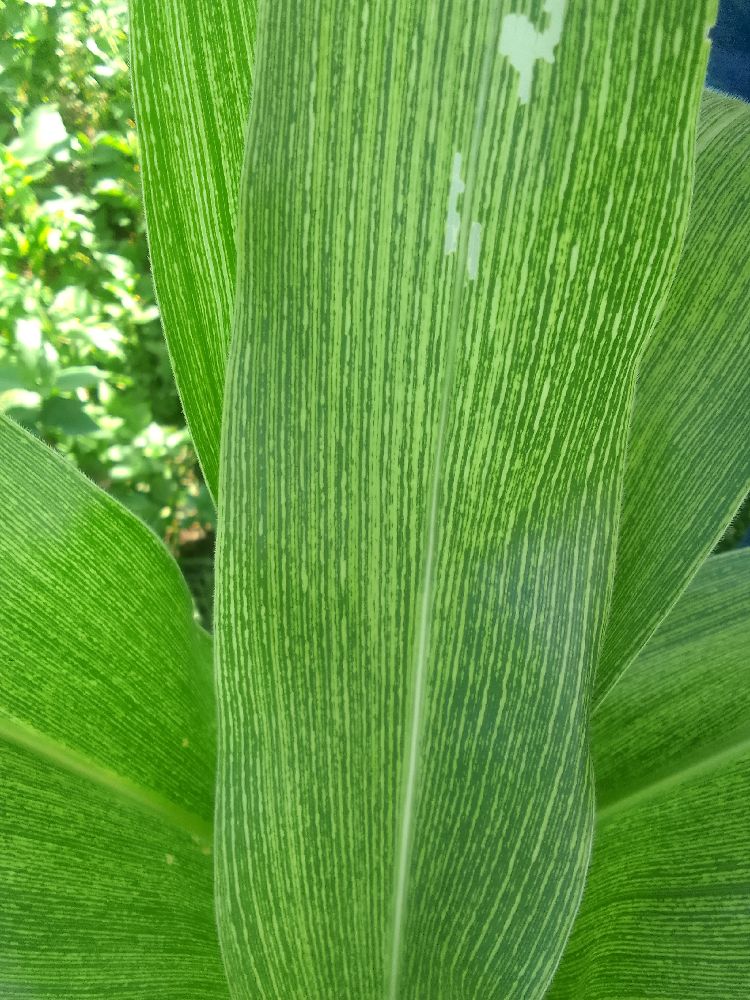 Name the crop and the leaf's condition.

maize, maize streak virus
